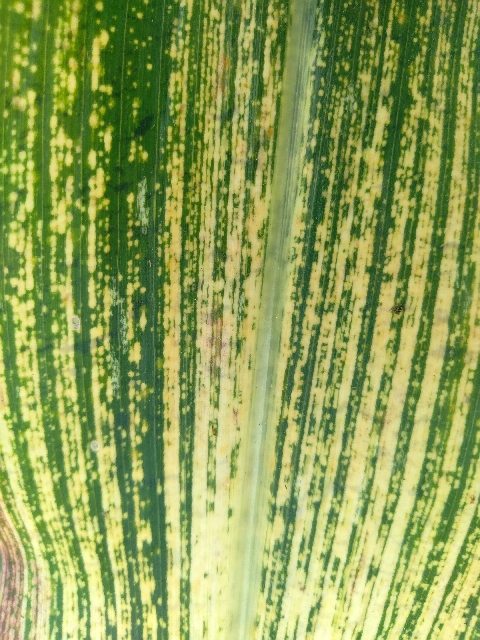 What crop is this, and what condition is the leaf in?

maize, maize streak virus
